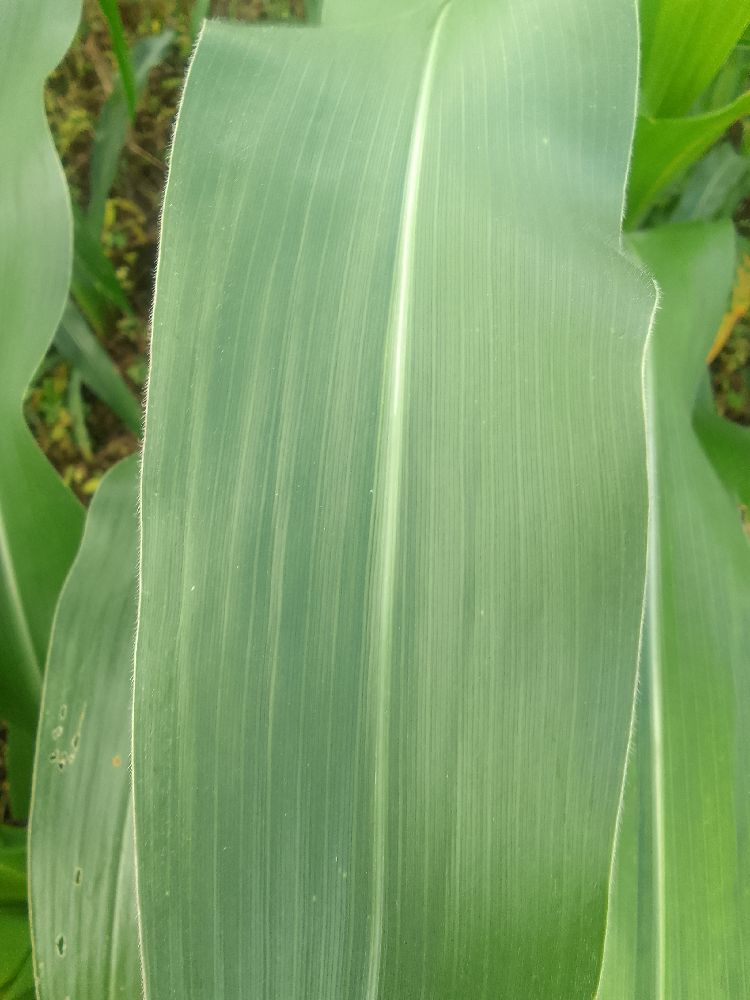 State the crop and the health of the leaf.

maize, healthy
